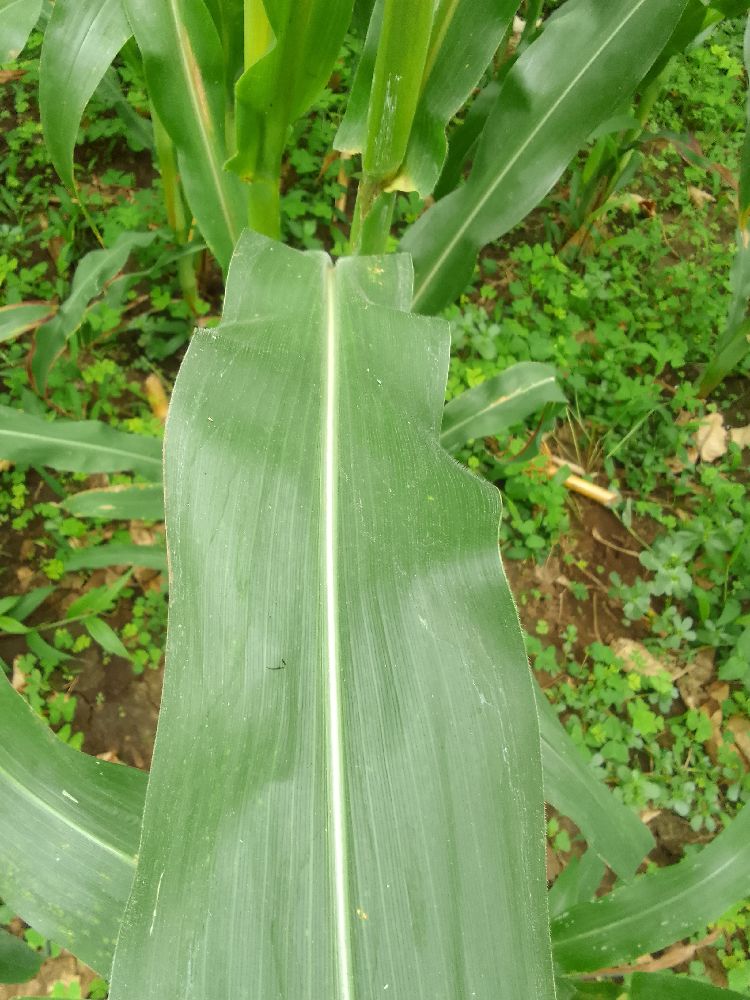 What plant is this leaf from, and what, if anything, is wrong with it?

maize, healthy
